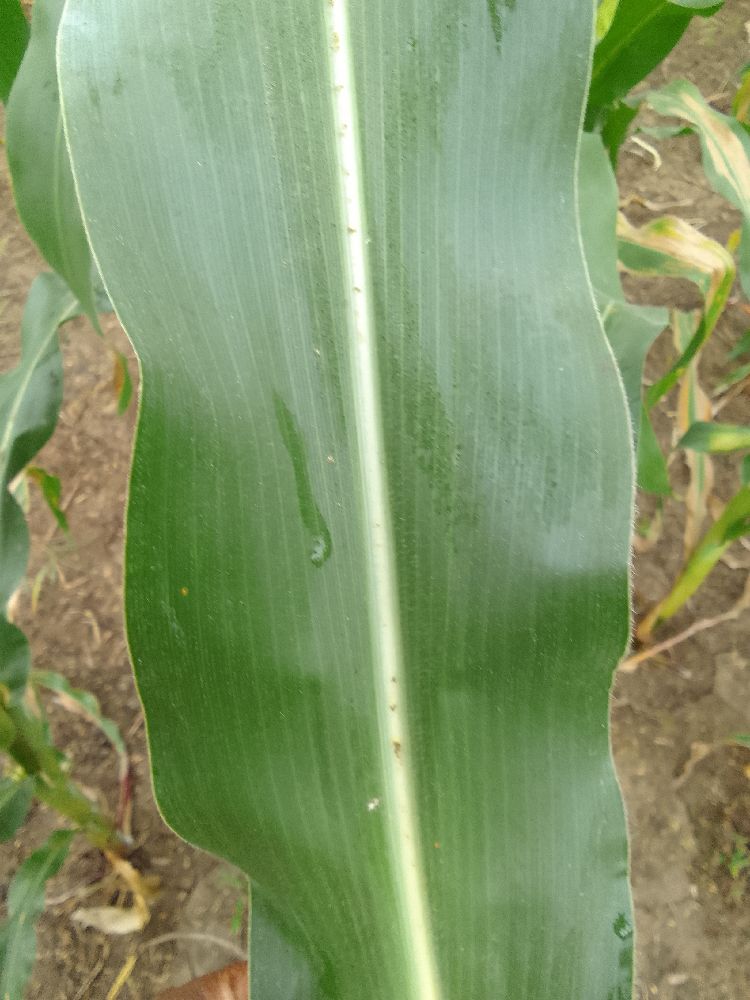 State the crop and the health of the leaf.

maize, healthy
